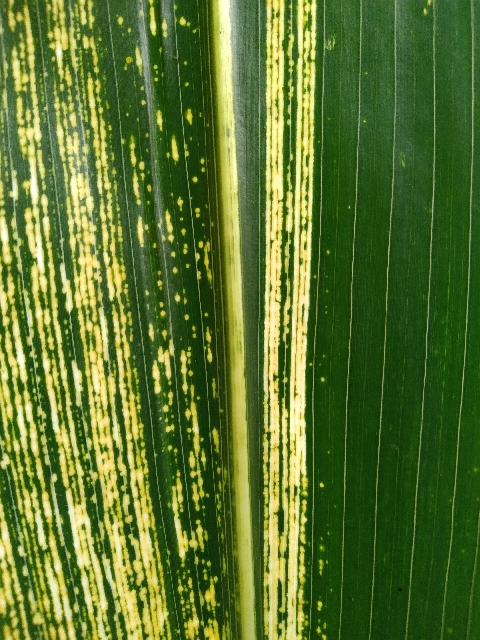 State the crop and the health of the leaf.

maize, maize streak virus
